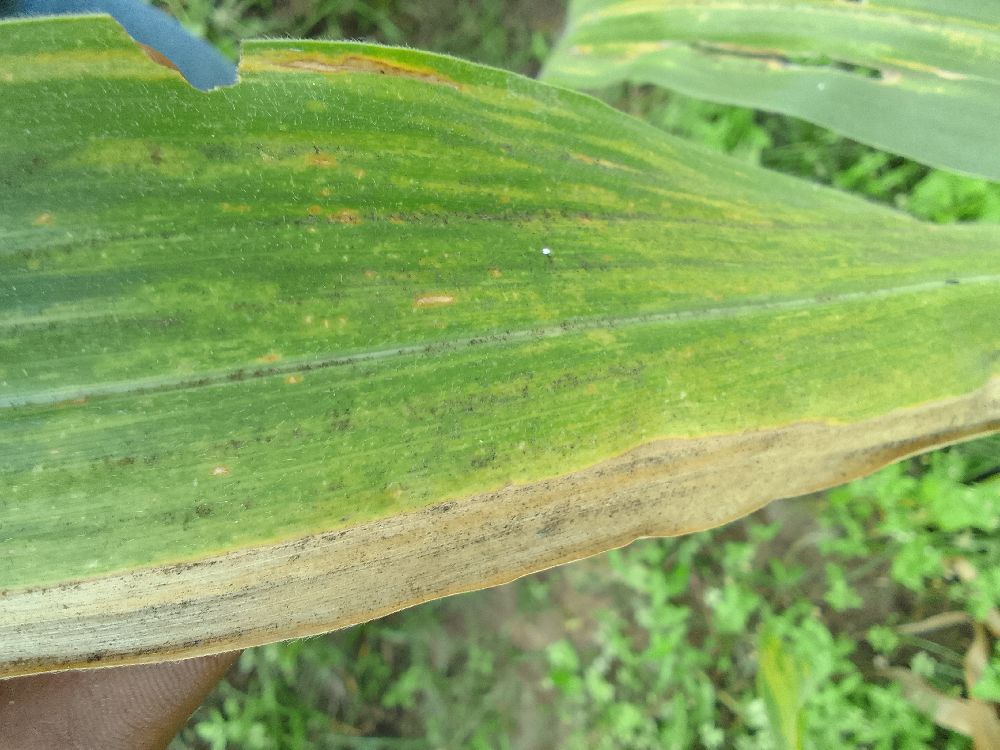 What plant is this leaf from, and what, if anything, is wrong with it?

maize, maize lethal necrosis
